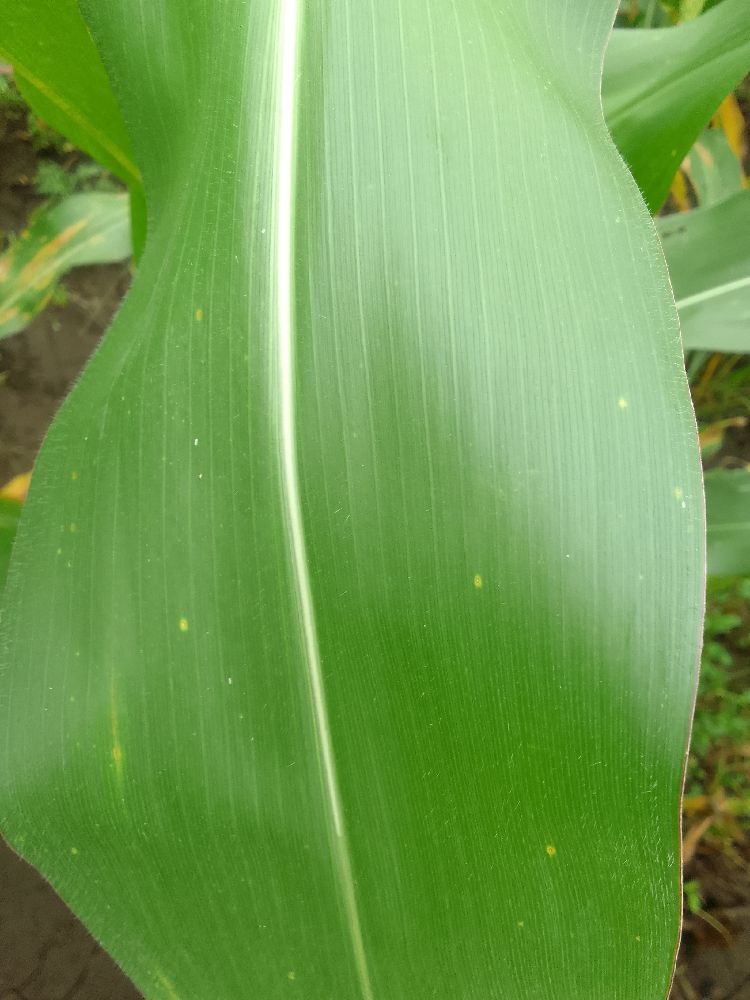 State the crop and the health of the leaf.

maize, healthy
